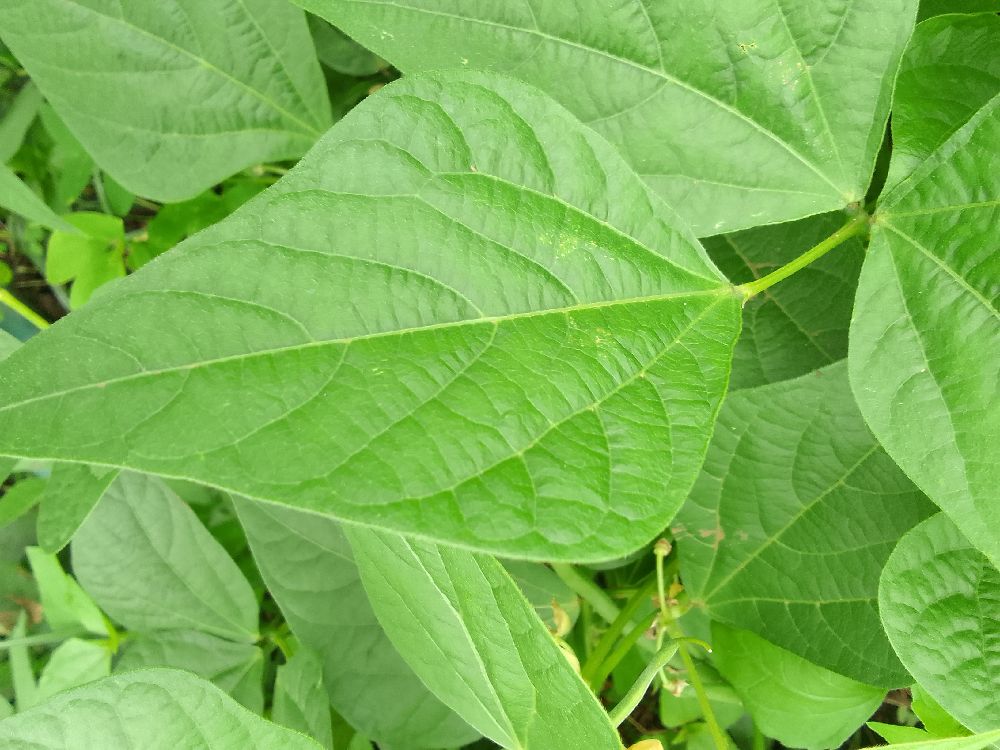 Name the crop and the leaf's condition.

common bean, healthy
